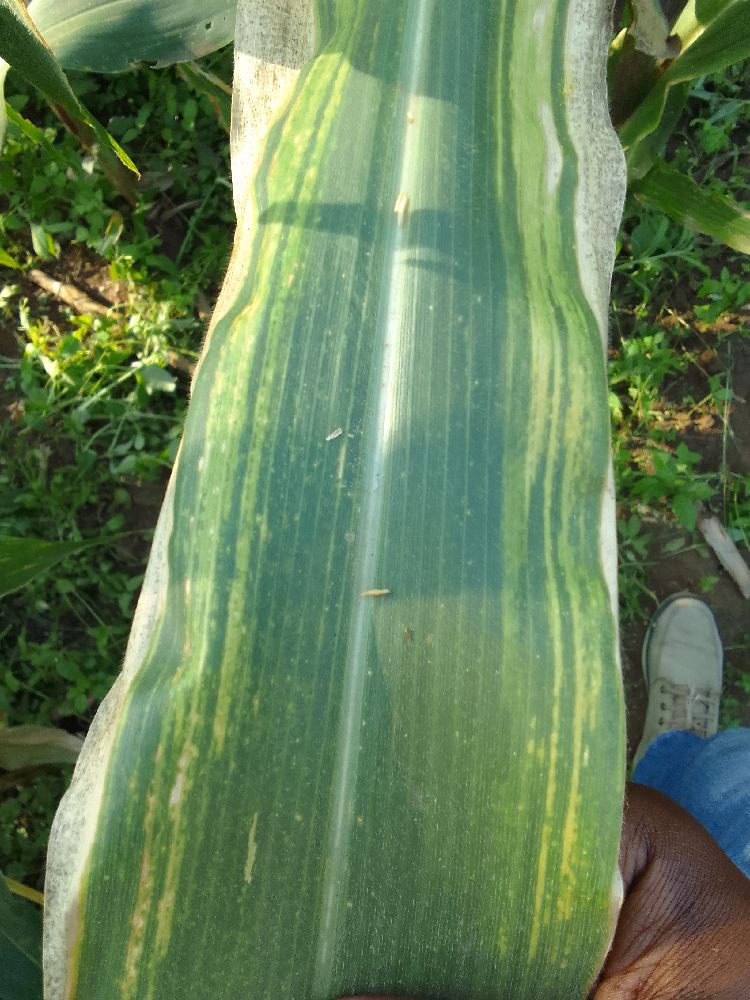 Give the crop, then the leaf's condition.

maize, maize lethal necrosis
